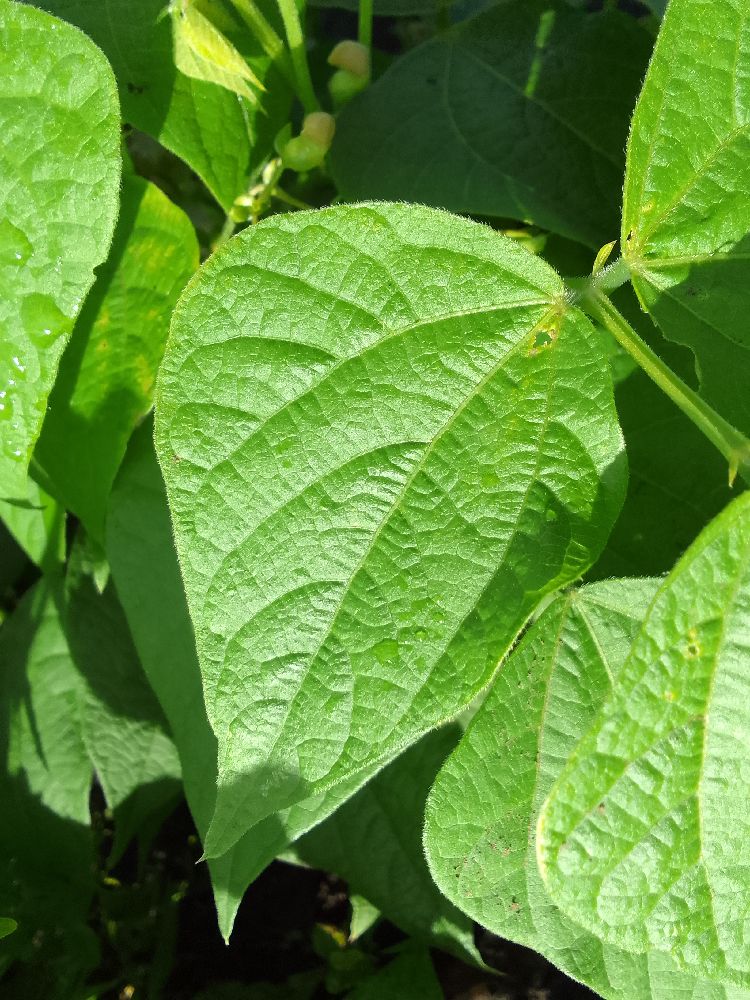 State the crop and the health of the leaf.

common bean, healthy
